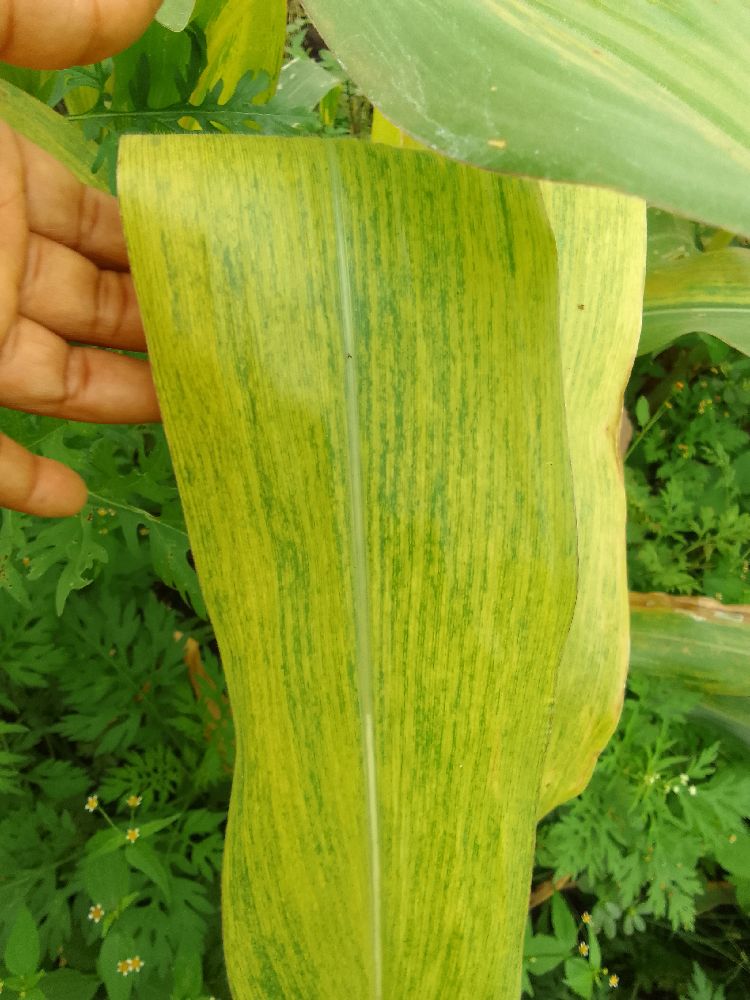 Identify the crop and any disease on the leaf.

maize, maize lethal necrosis
